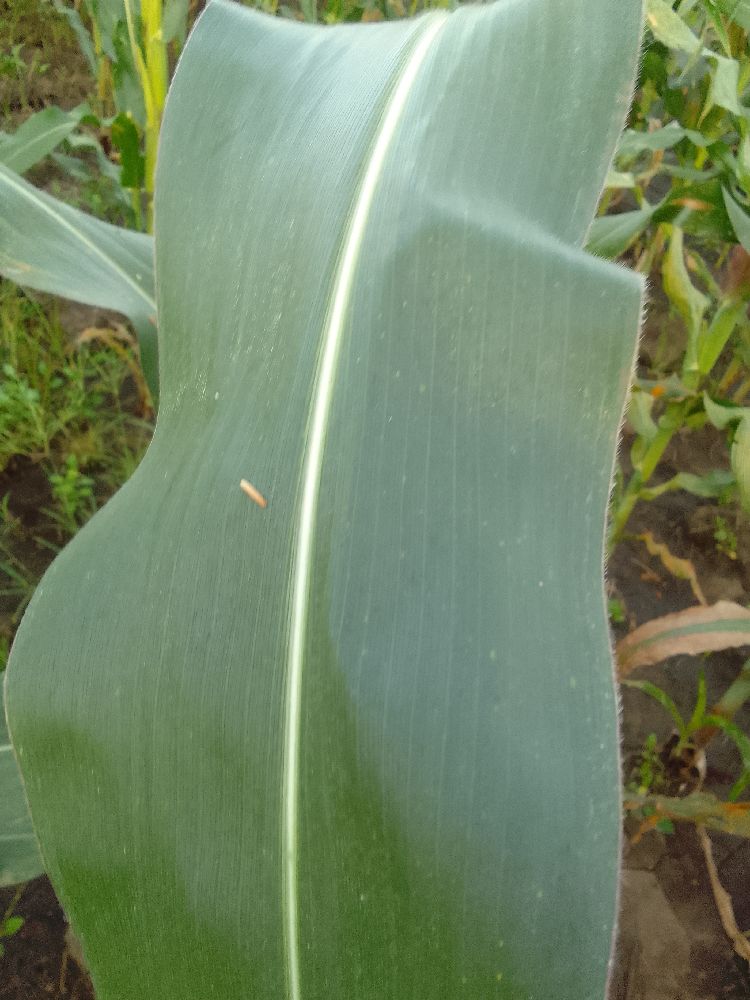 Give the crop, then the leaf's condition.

maize, healthy
